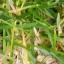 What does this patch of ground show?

grass
